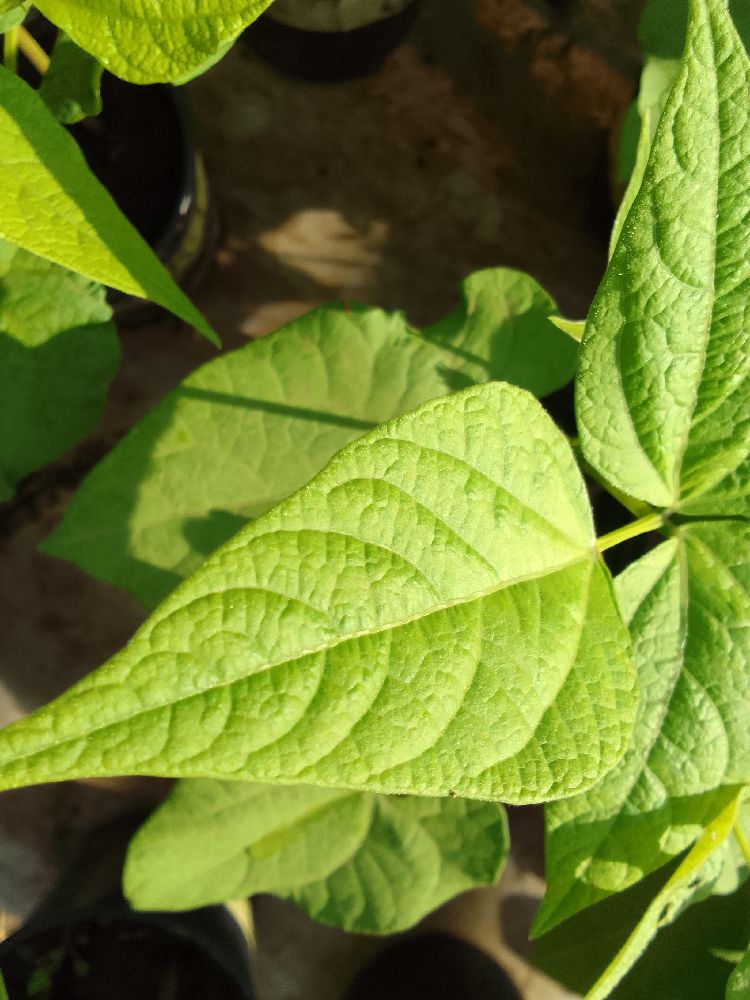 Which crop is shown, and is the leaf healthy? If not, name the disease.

common bean, healthy
